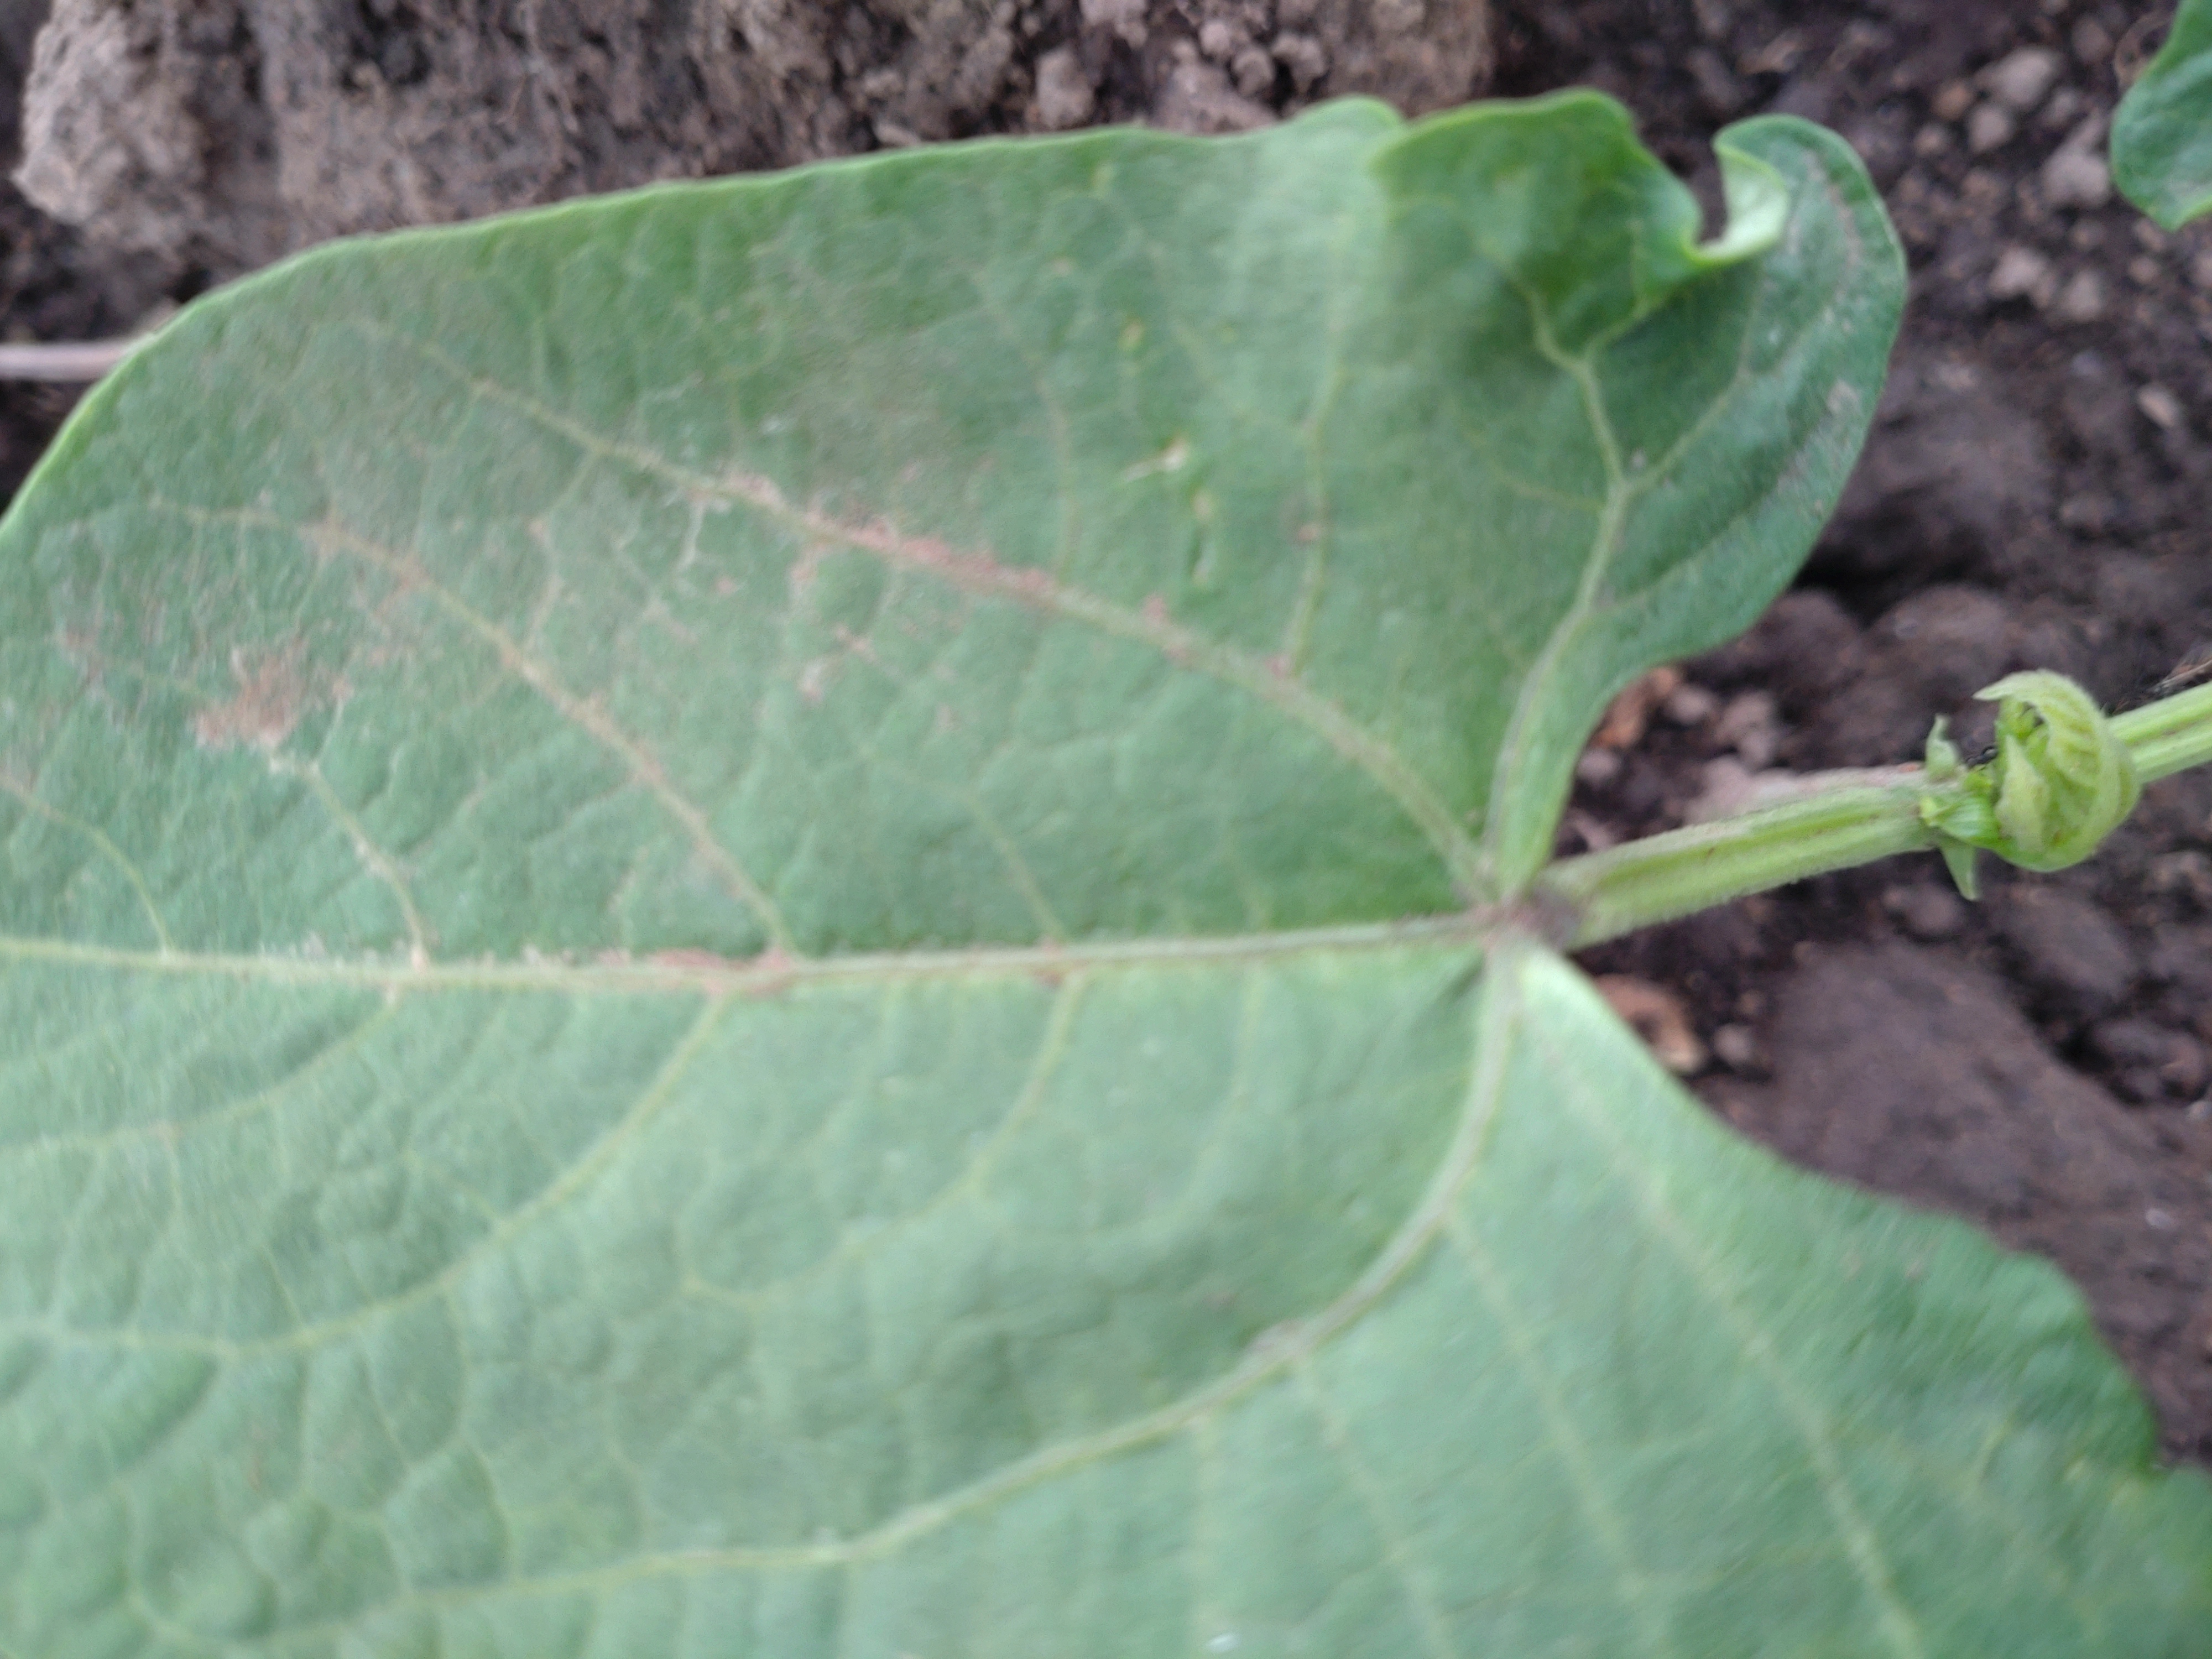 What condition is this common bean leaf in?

healthy
